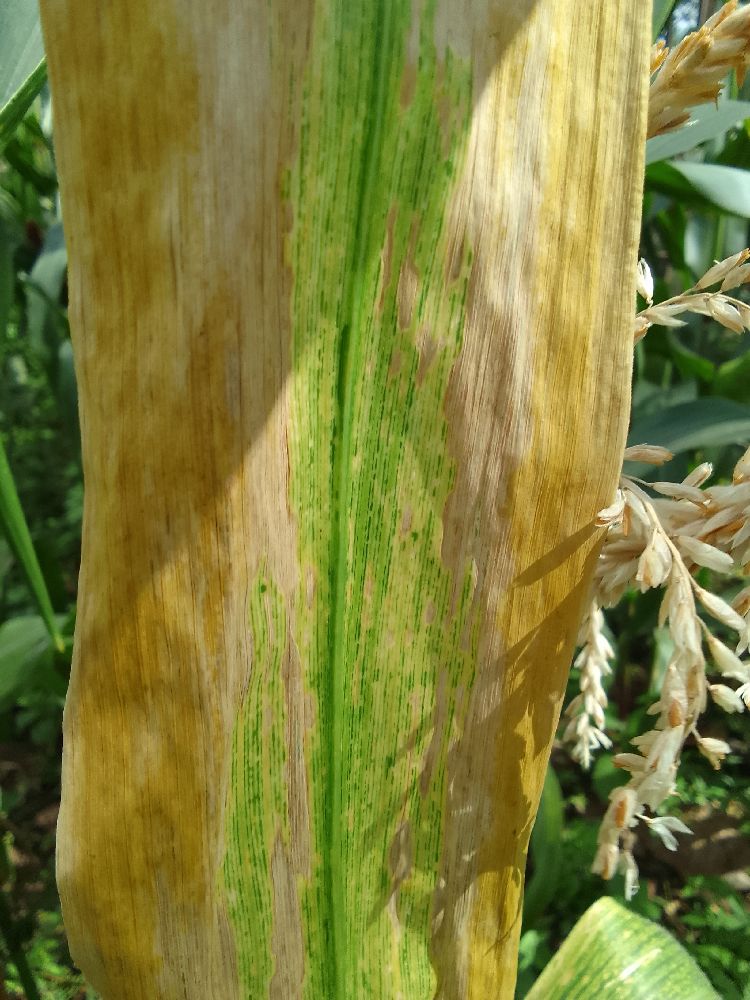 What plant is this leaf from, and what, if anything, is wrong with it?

maize, maize lethal necrosis
